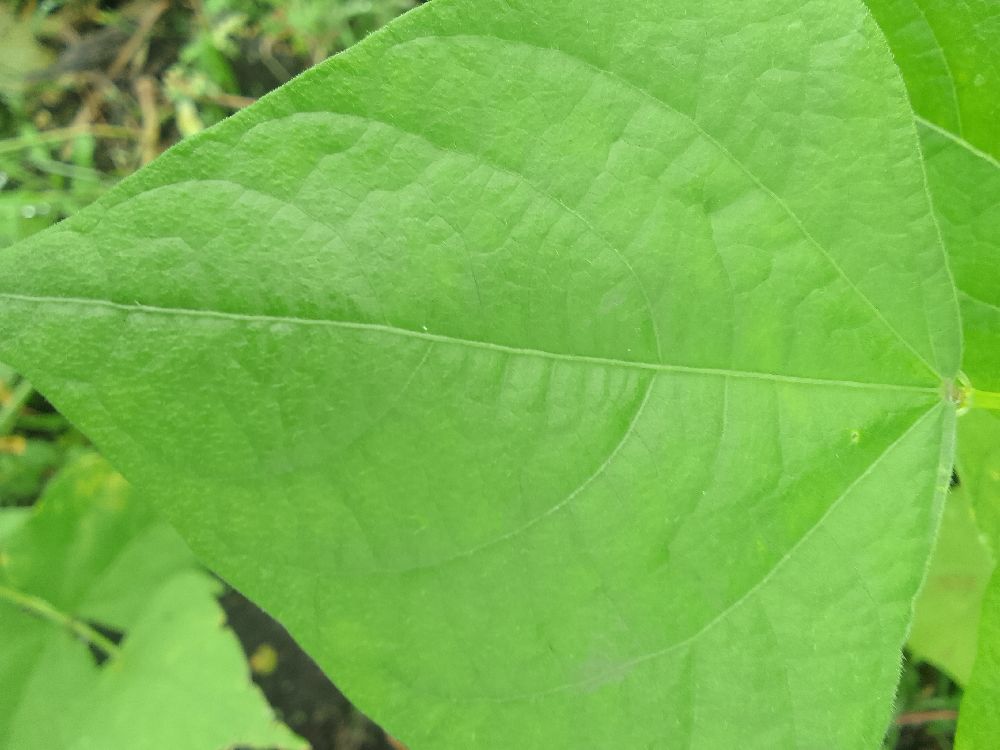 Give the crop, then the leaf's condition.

common bean, healthy
